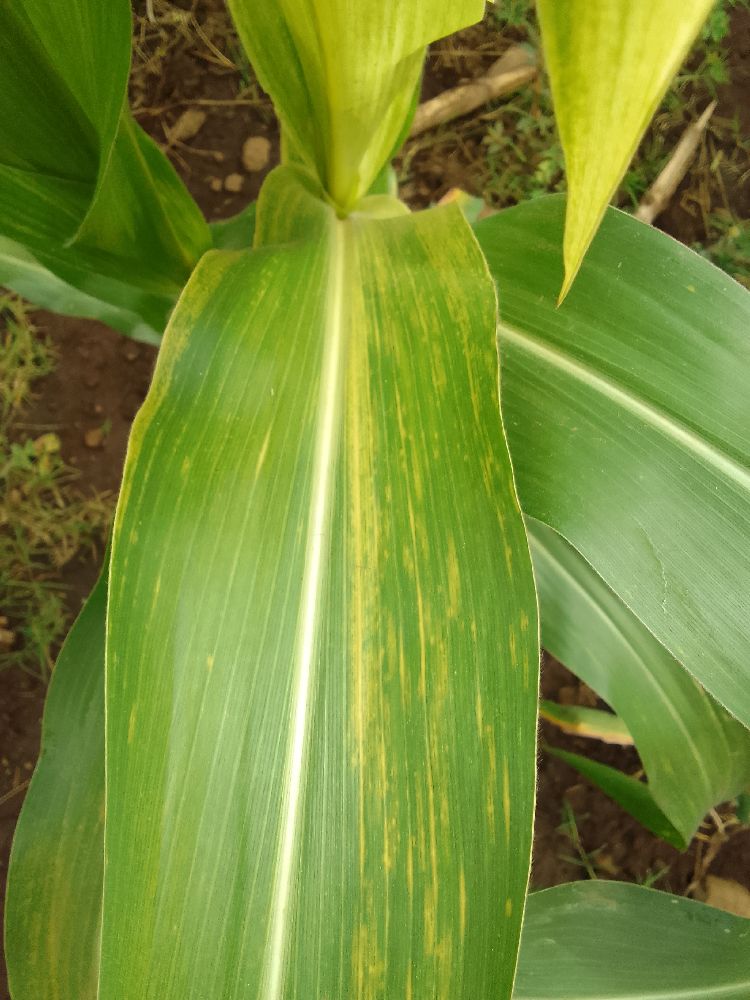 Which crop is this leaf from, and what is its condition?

maize, maize lethal necrosis
